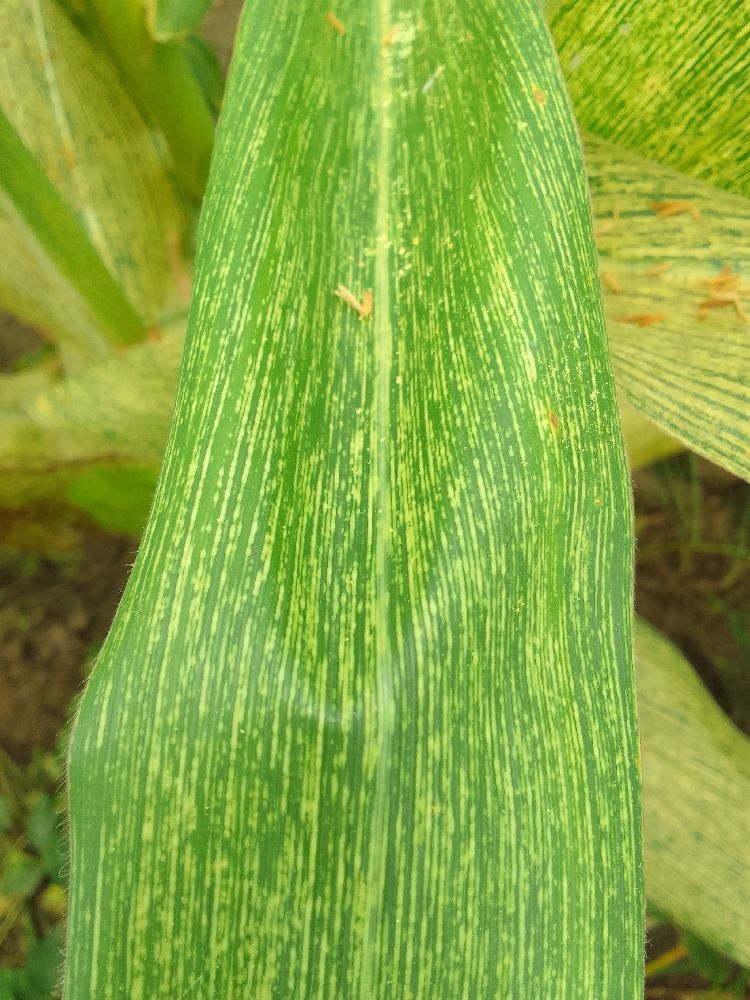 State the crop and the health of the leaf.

maize, maize streak virus
